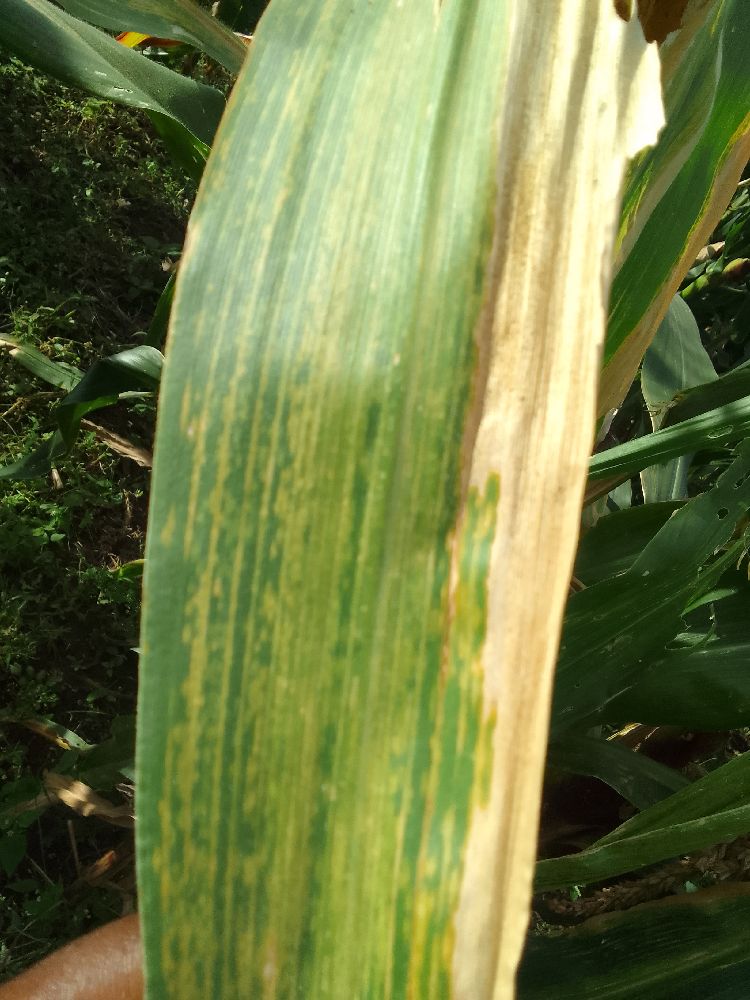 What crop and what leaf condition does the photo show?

maize, maize lethal necrosis
